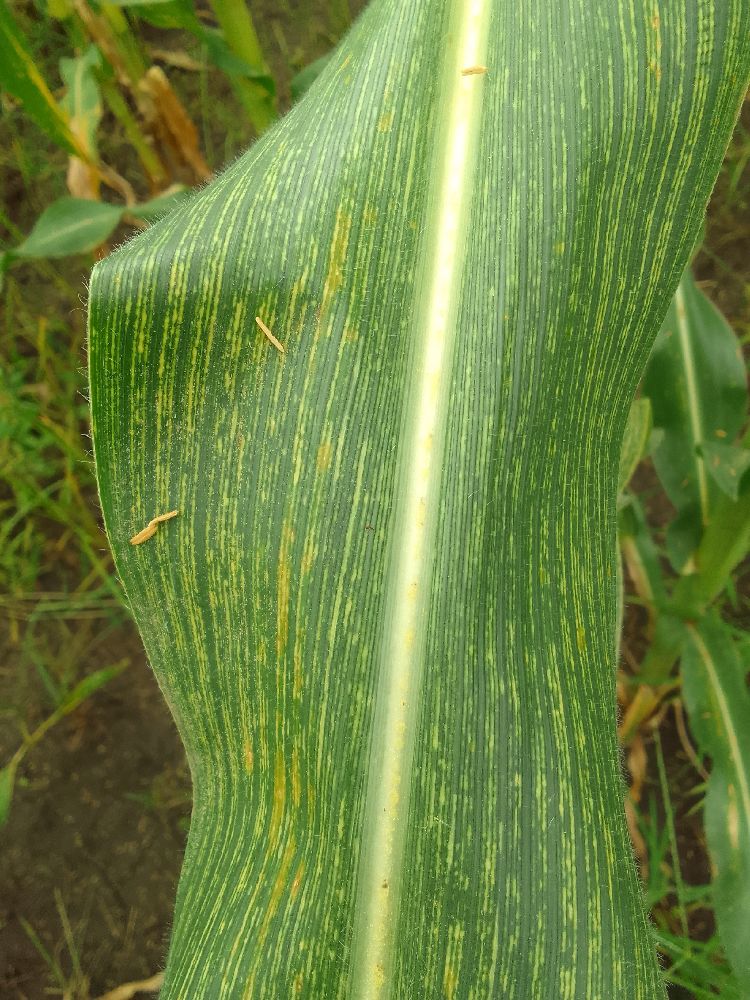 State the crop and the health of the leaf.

maize, maize streak virus
